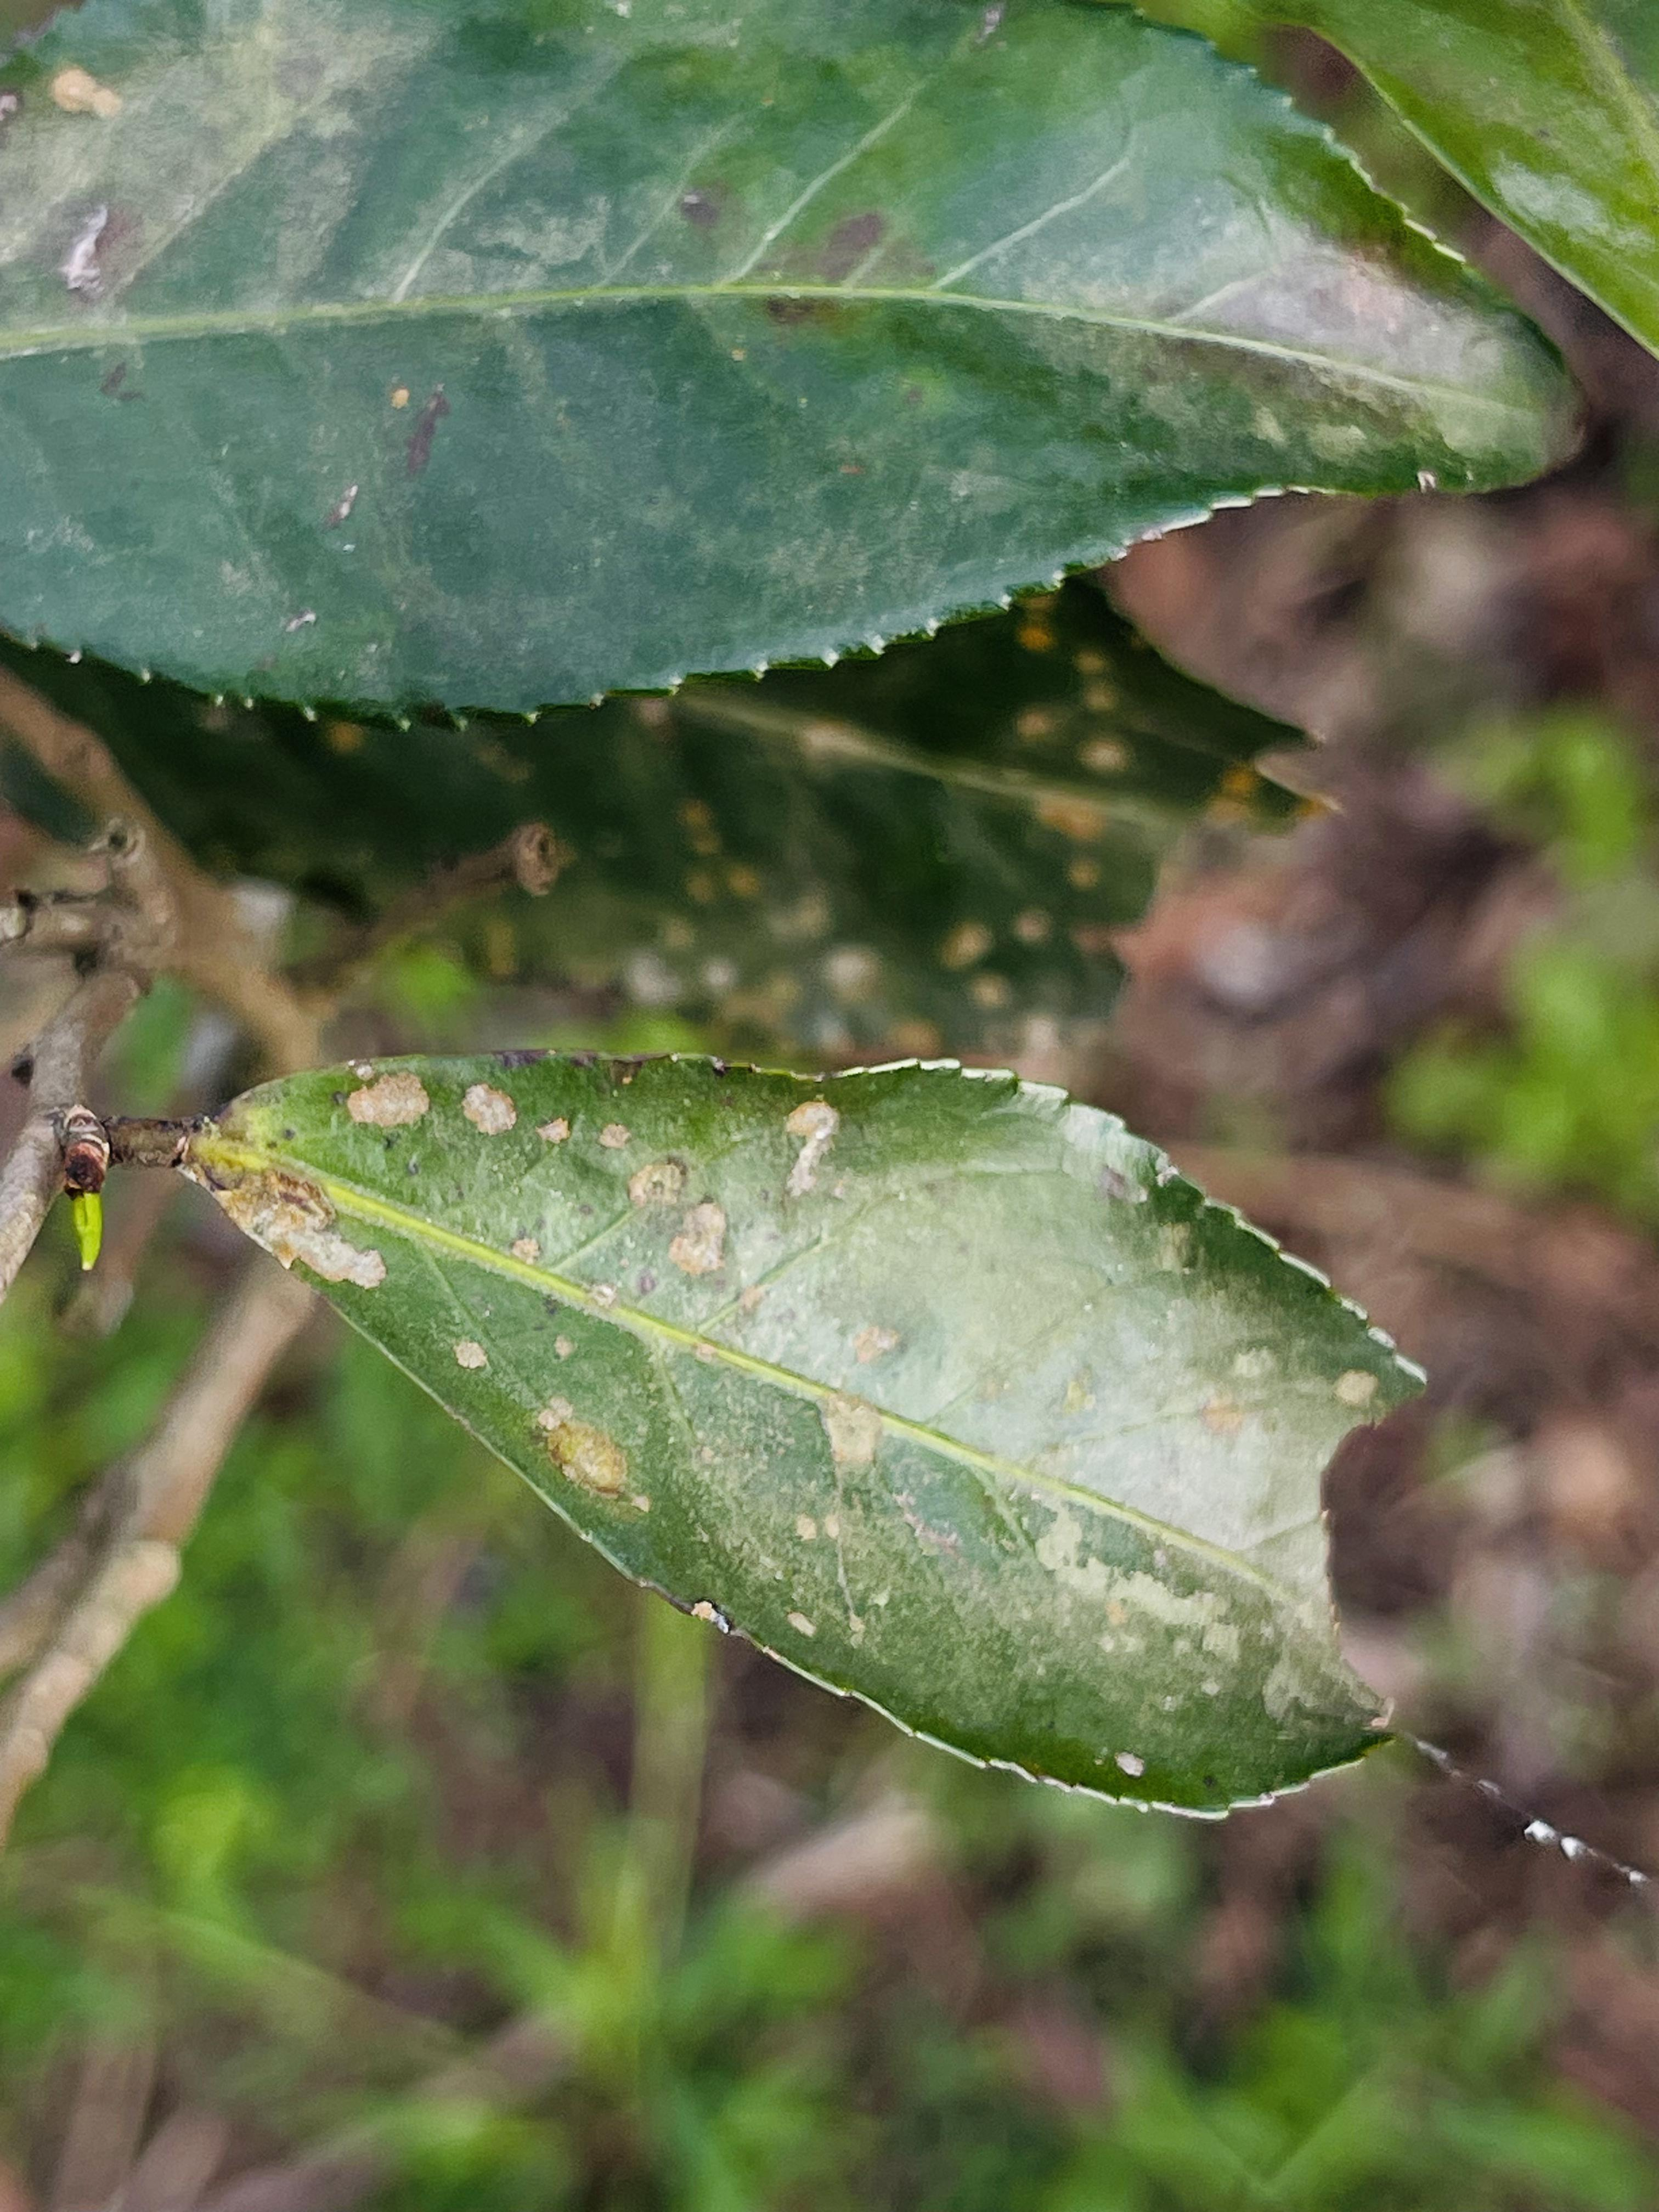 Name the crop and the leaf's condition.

tea, red rust
